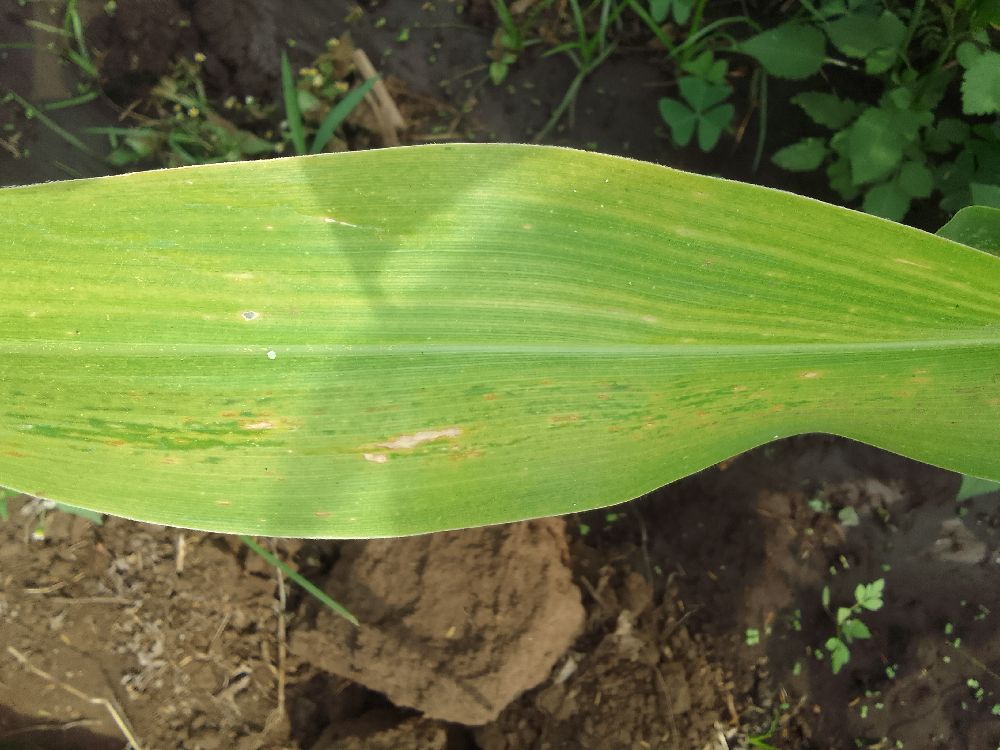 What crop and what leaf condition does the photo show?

maize, maize lethal necrosis
